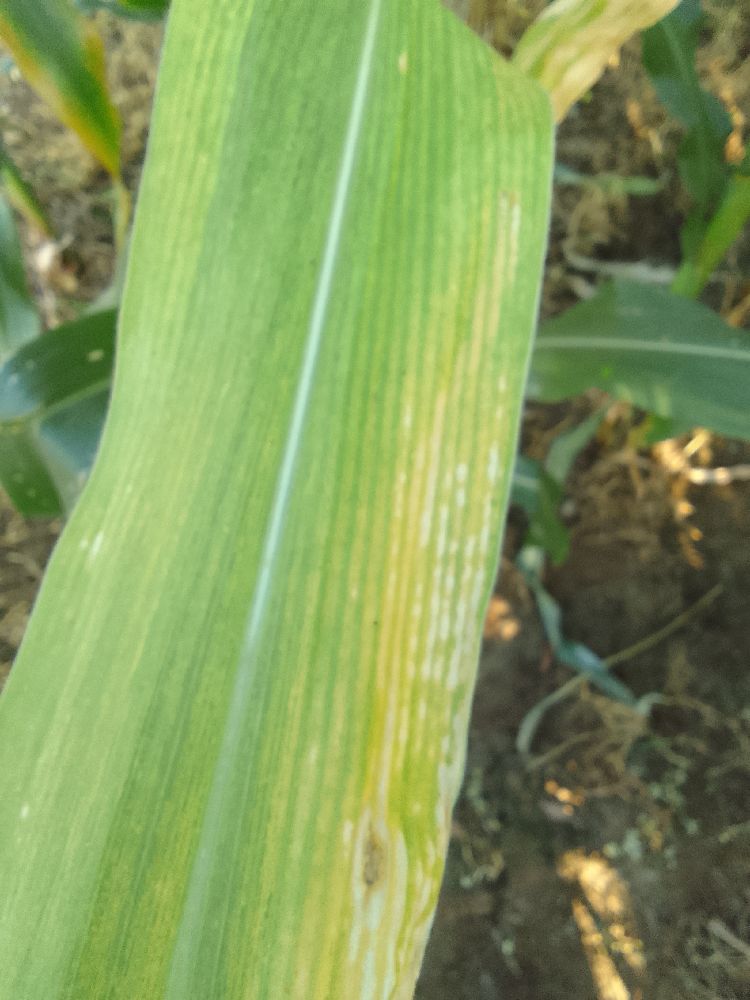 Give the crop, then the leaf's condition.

maize, maize lethal necrosis
